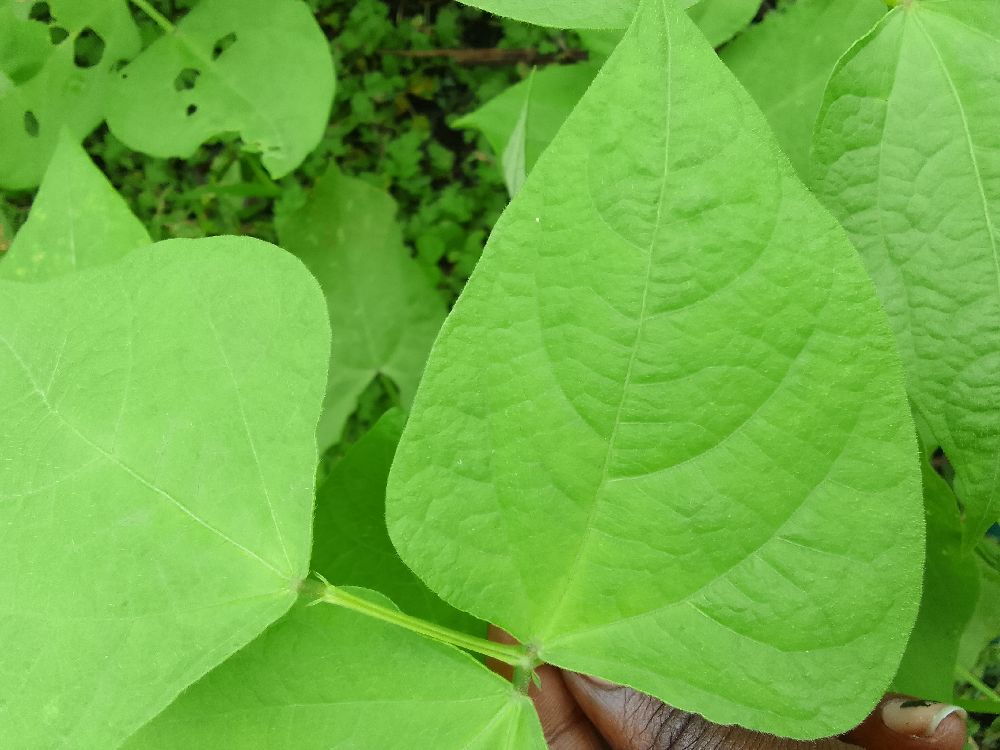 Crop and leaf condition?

common bean, healthy
